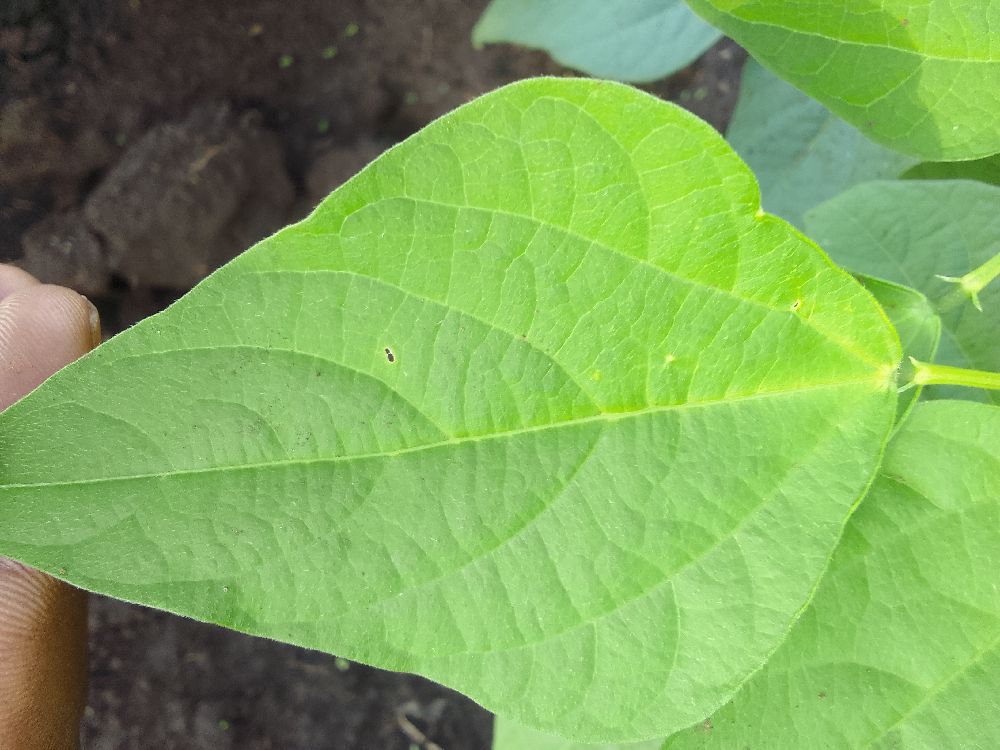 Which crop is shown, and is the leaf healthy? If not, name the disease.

common bean, healthy
